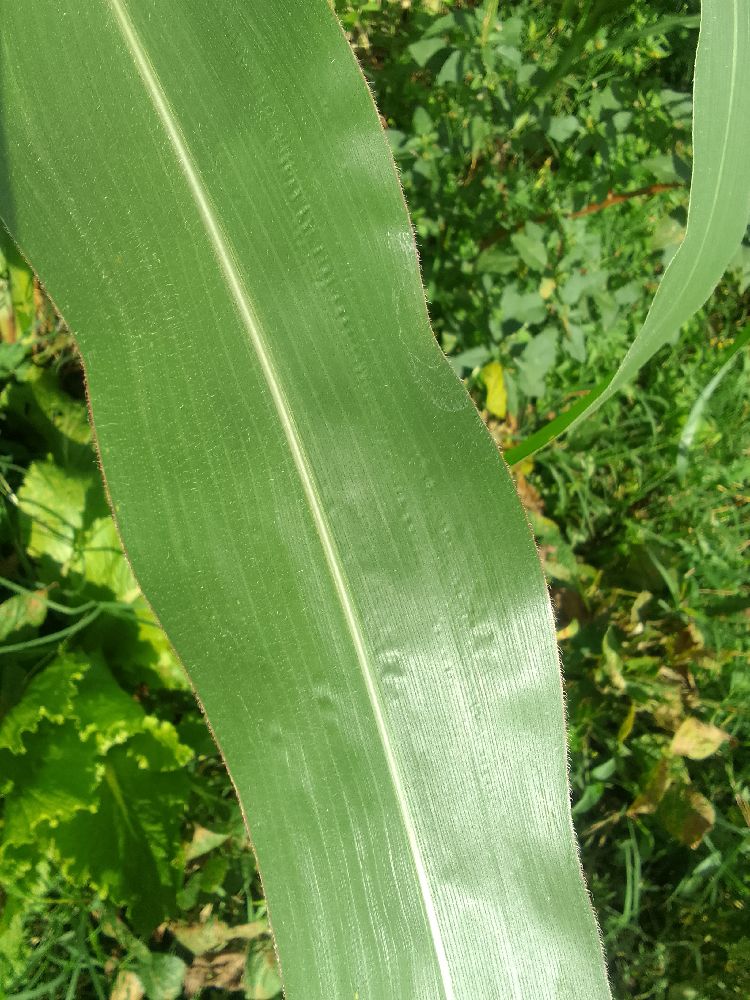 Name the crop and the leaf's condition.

maize, healthy
